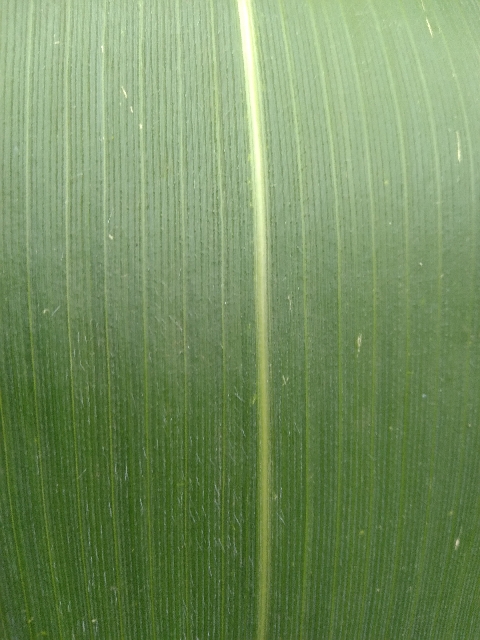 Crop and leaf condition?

maize, healthy
